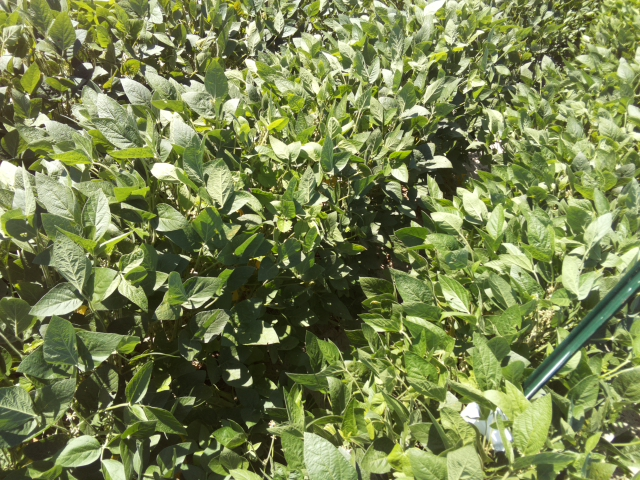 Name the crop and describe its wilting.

soybean, slight leaflet or petiole turgor loss in upper canopy
